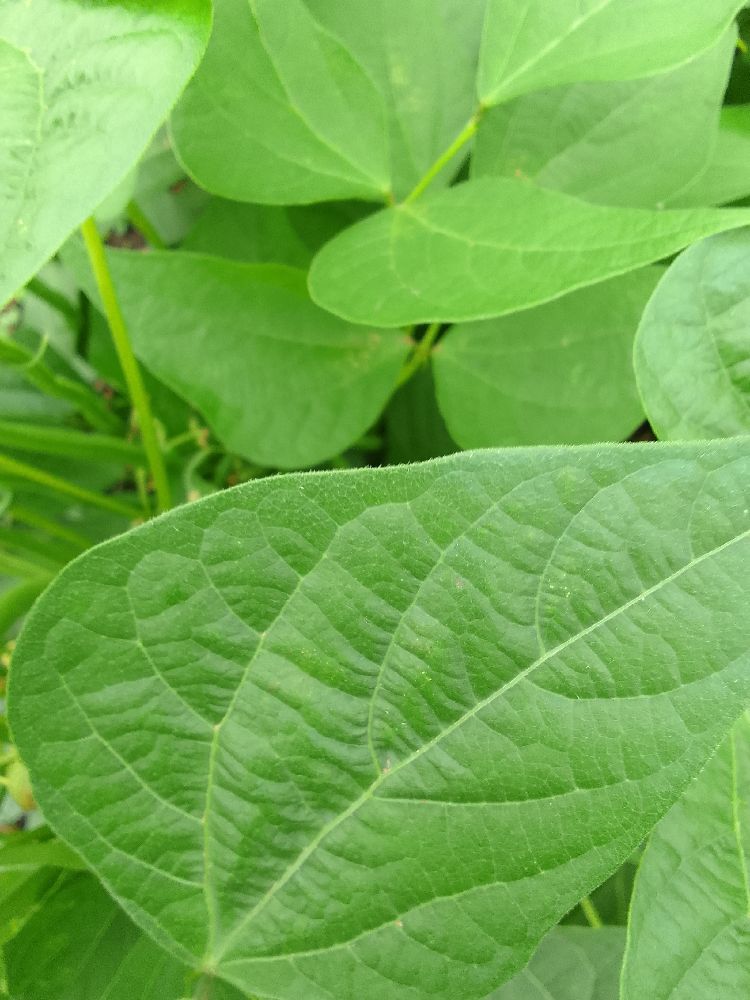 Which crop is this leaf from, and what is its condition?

common bean, healthy
